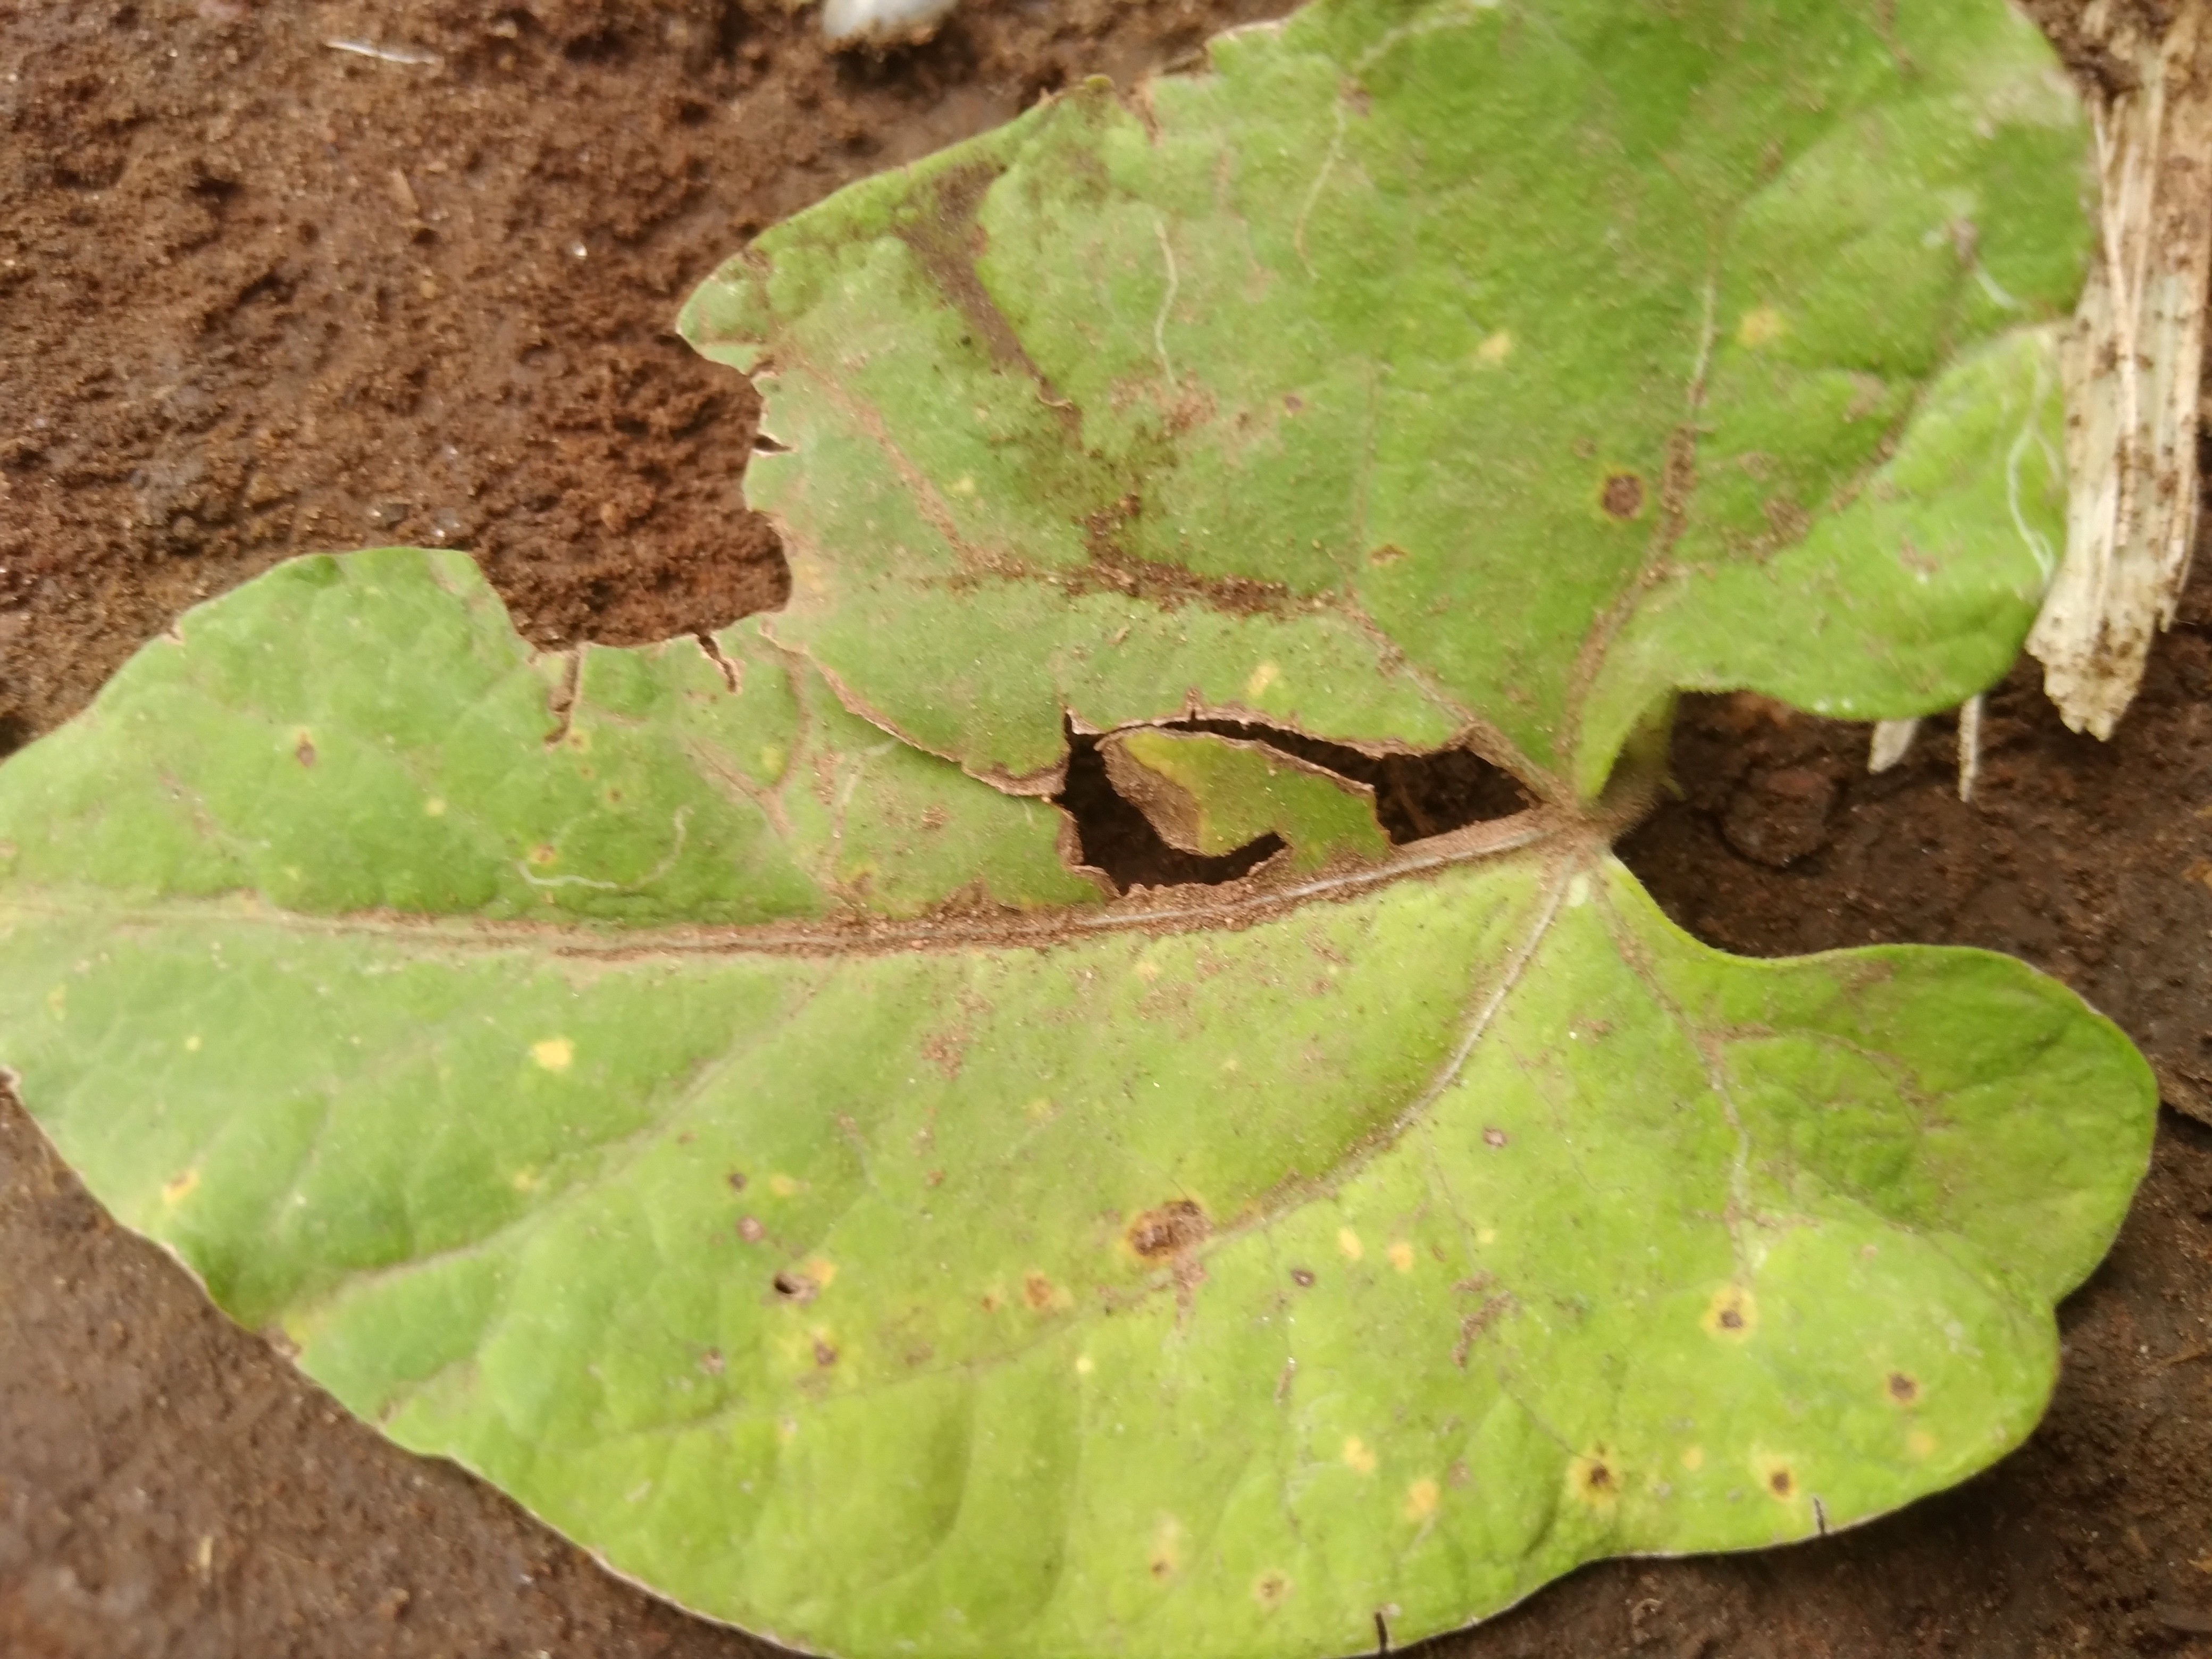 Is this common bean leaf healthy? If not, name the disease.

rust
